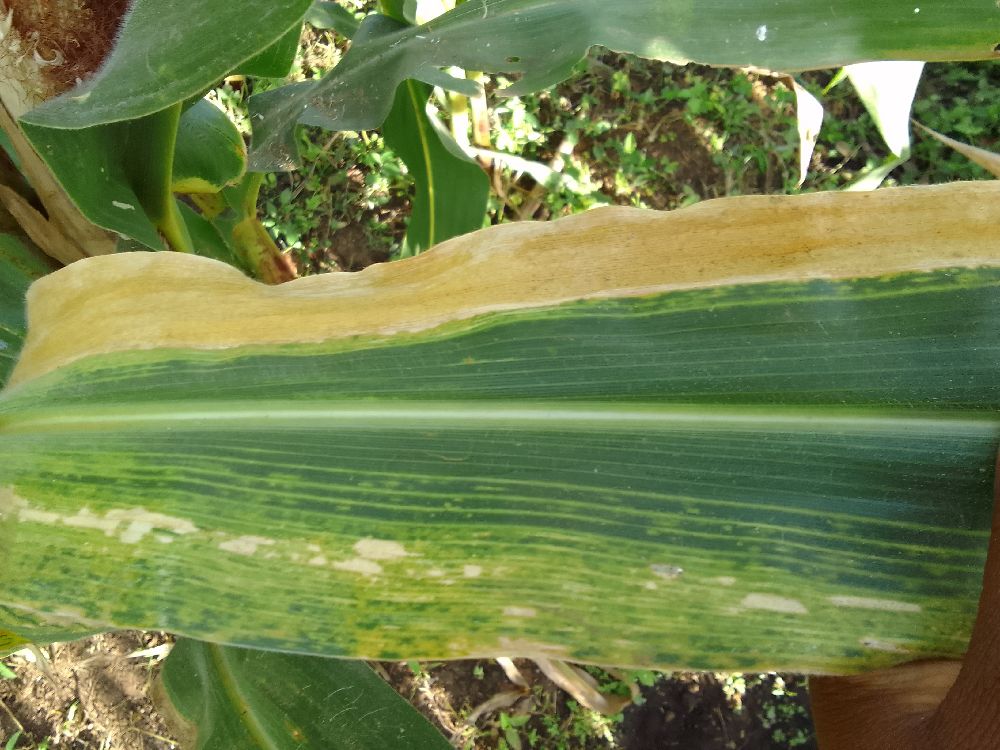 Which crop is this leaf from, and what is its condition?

maize, maize lethal necrosis
